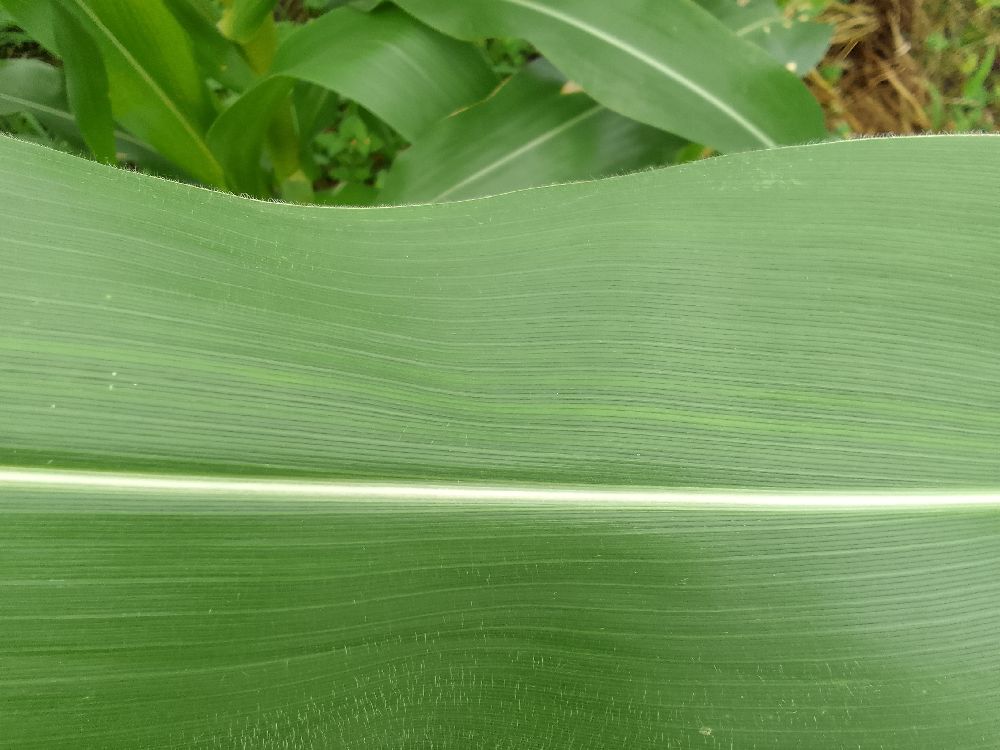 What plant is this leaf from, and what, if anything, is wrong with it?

maize, healthy
